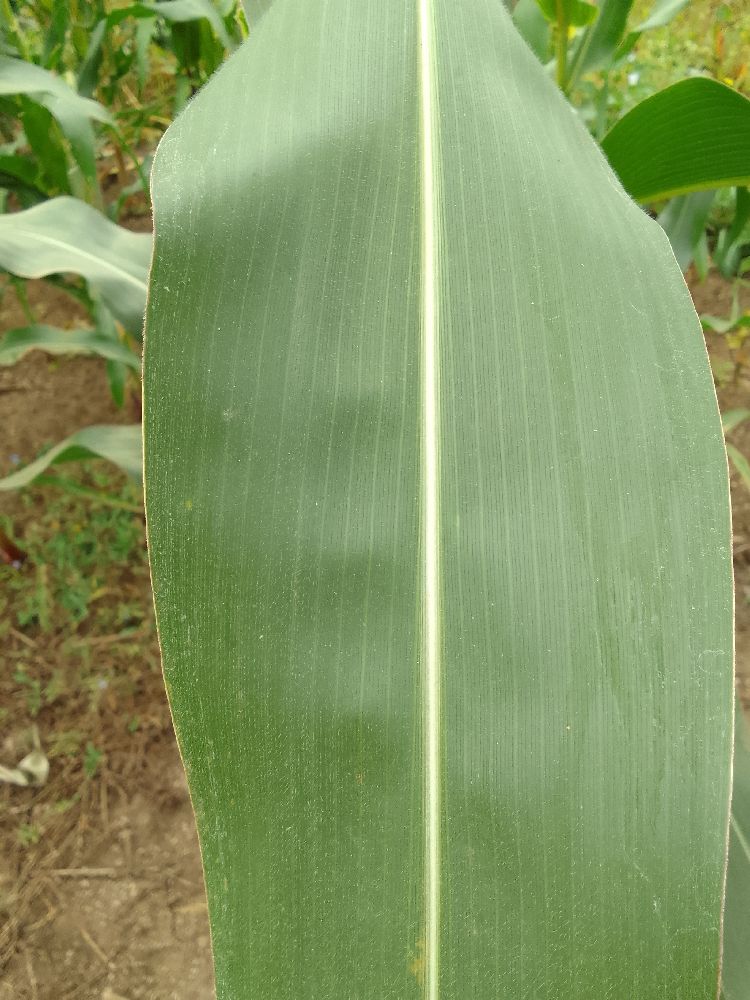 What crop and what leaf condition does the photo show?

maize, healthy
